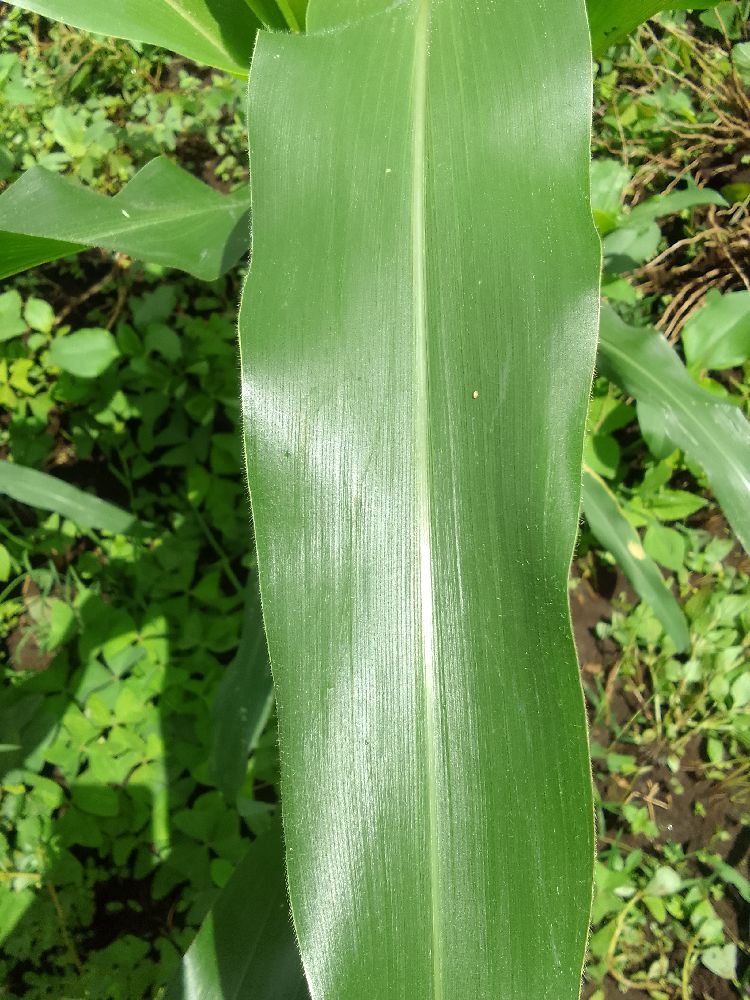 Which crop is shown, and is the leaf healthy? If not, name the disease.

maize, healthy
